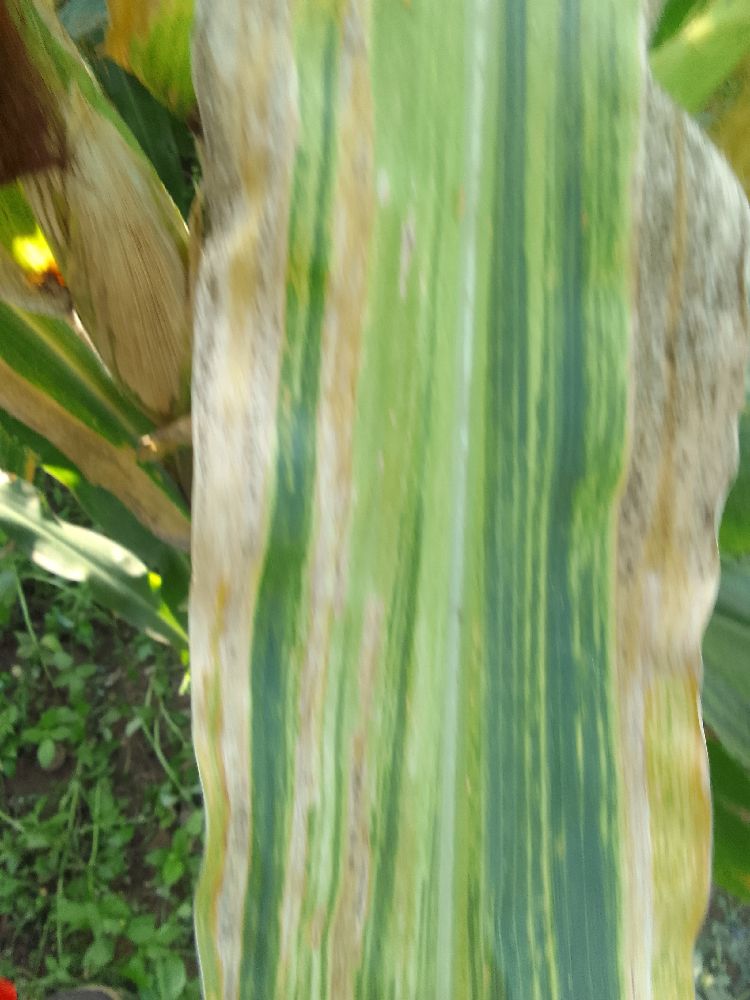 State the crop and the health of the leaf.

maize, maize lethal necrosis
